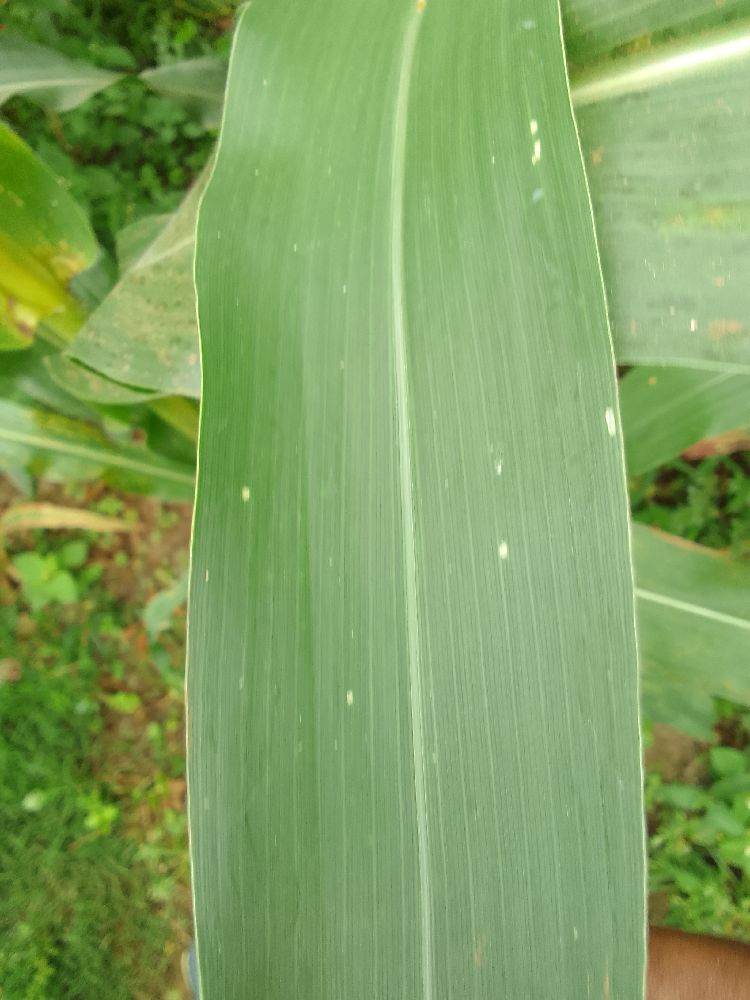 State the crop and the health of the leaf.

maize, healthy
